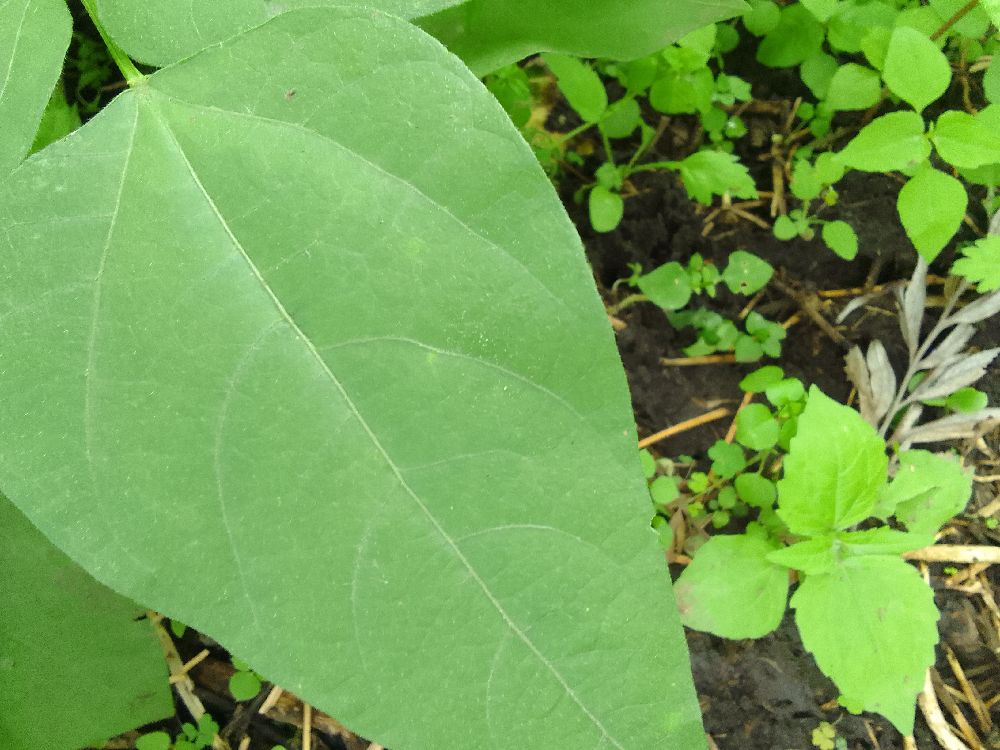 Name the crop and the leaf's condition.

common bean, healthy
